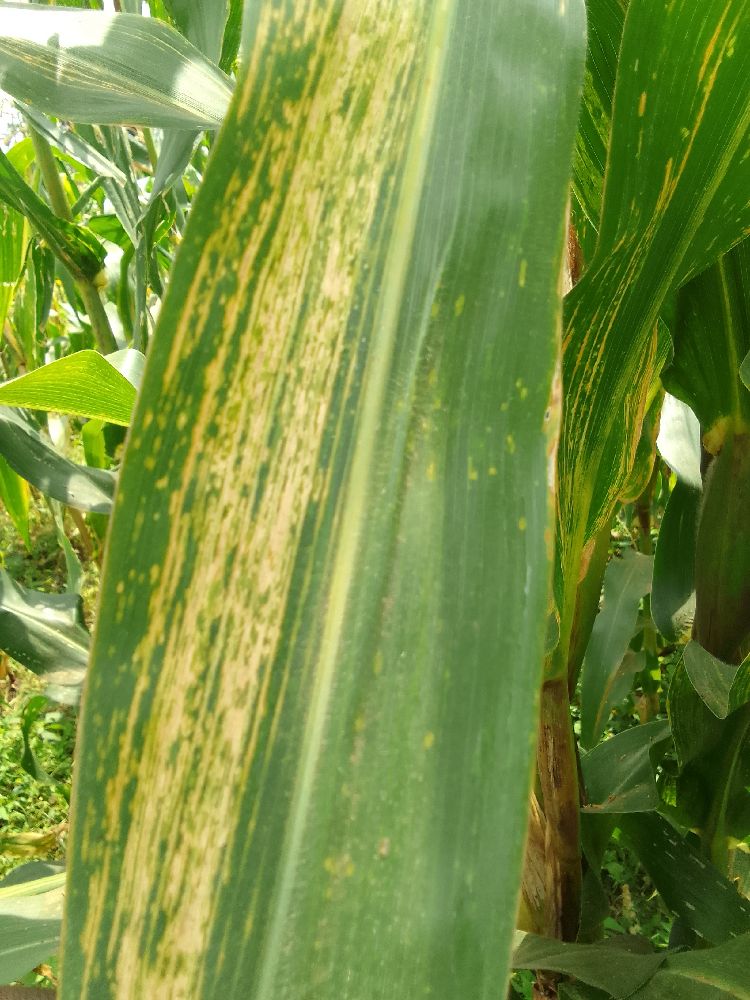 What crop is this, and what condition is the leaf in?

maize, maize lethal necrosis
